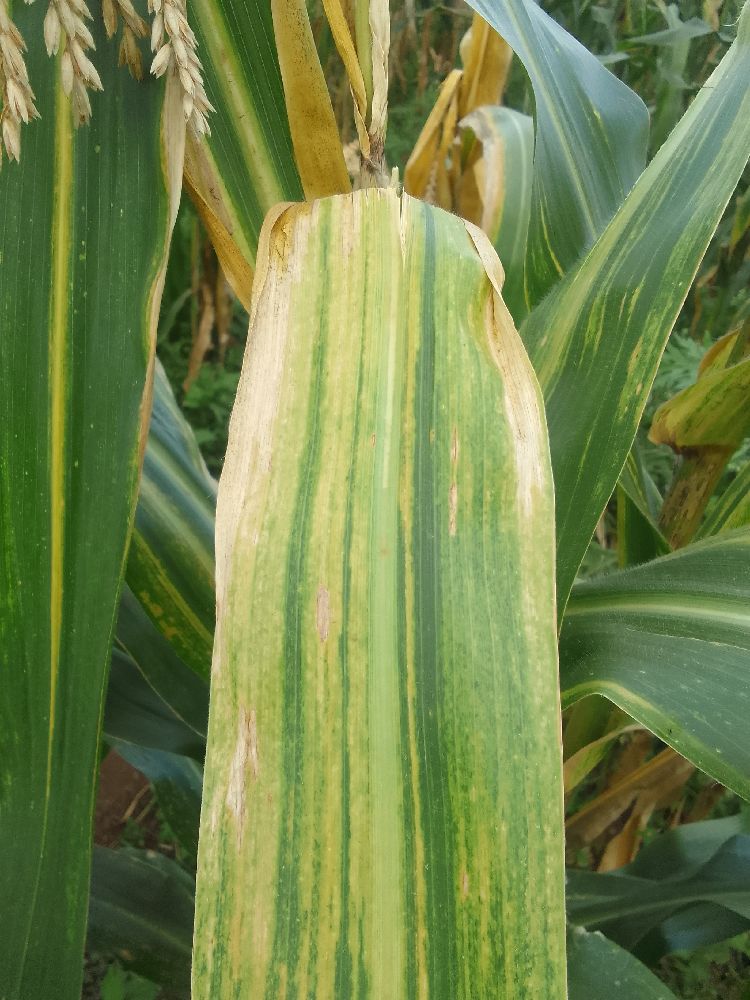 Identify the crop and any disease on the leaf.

maize, maize lethal necrosis
